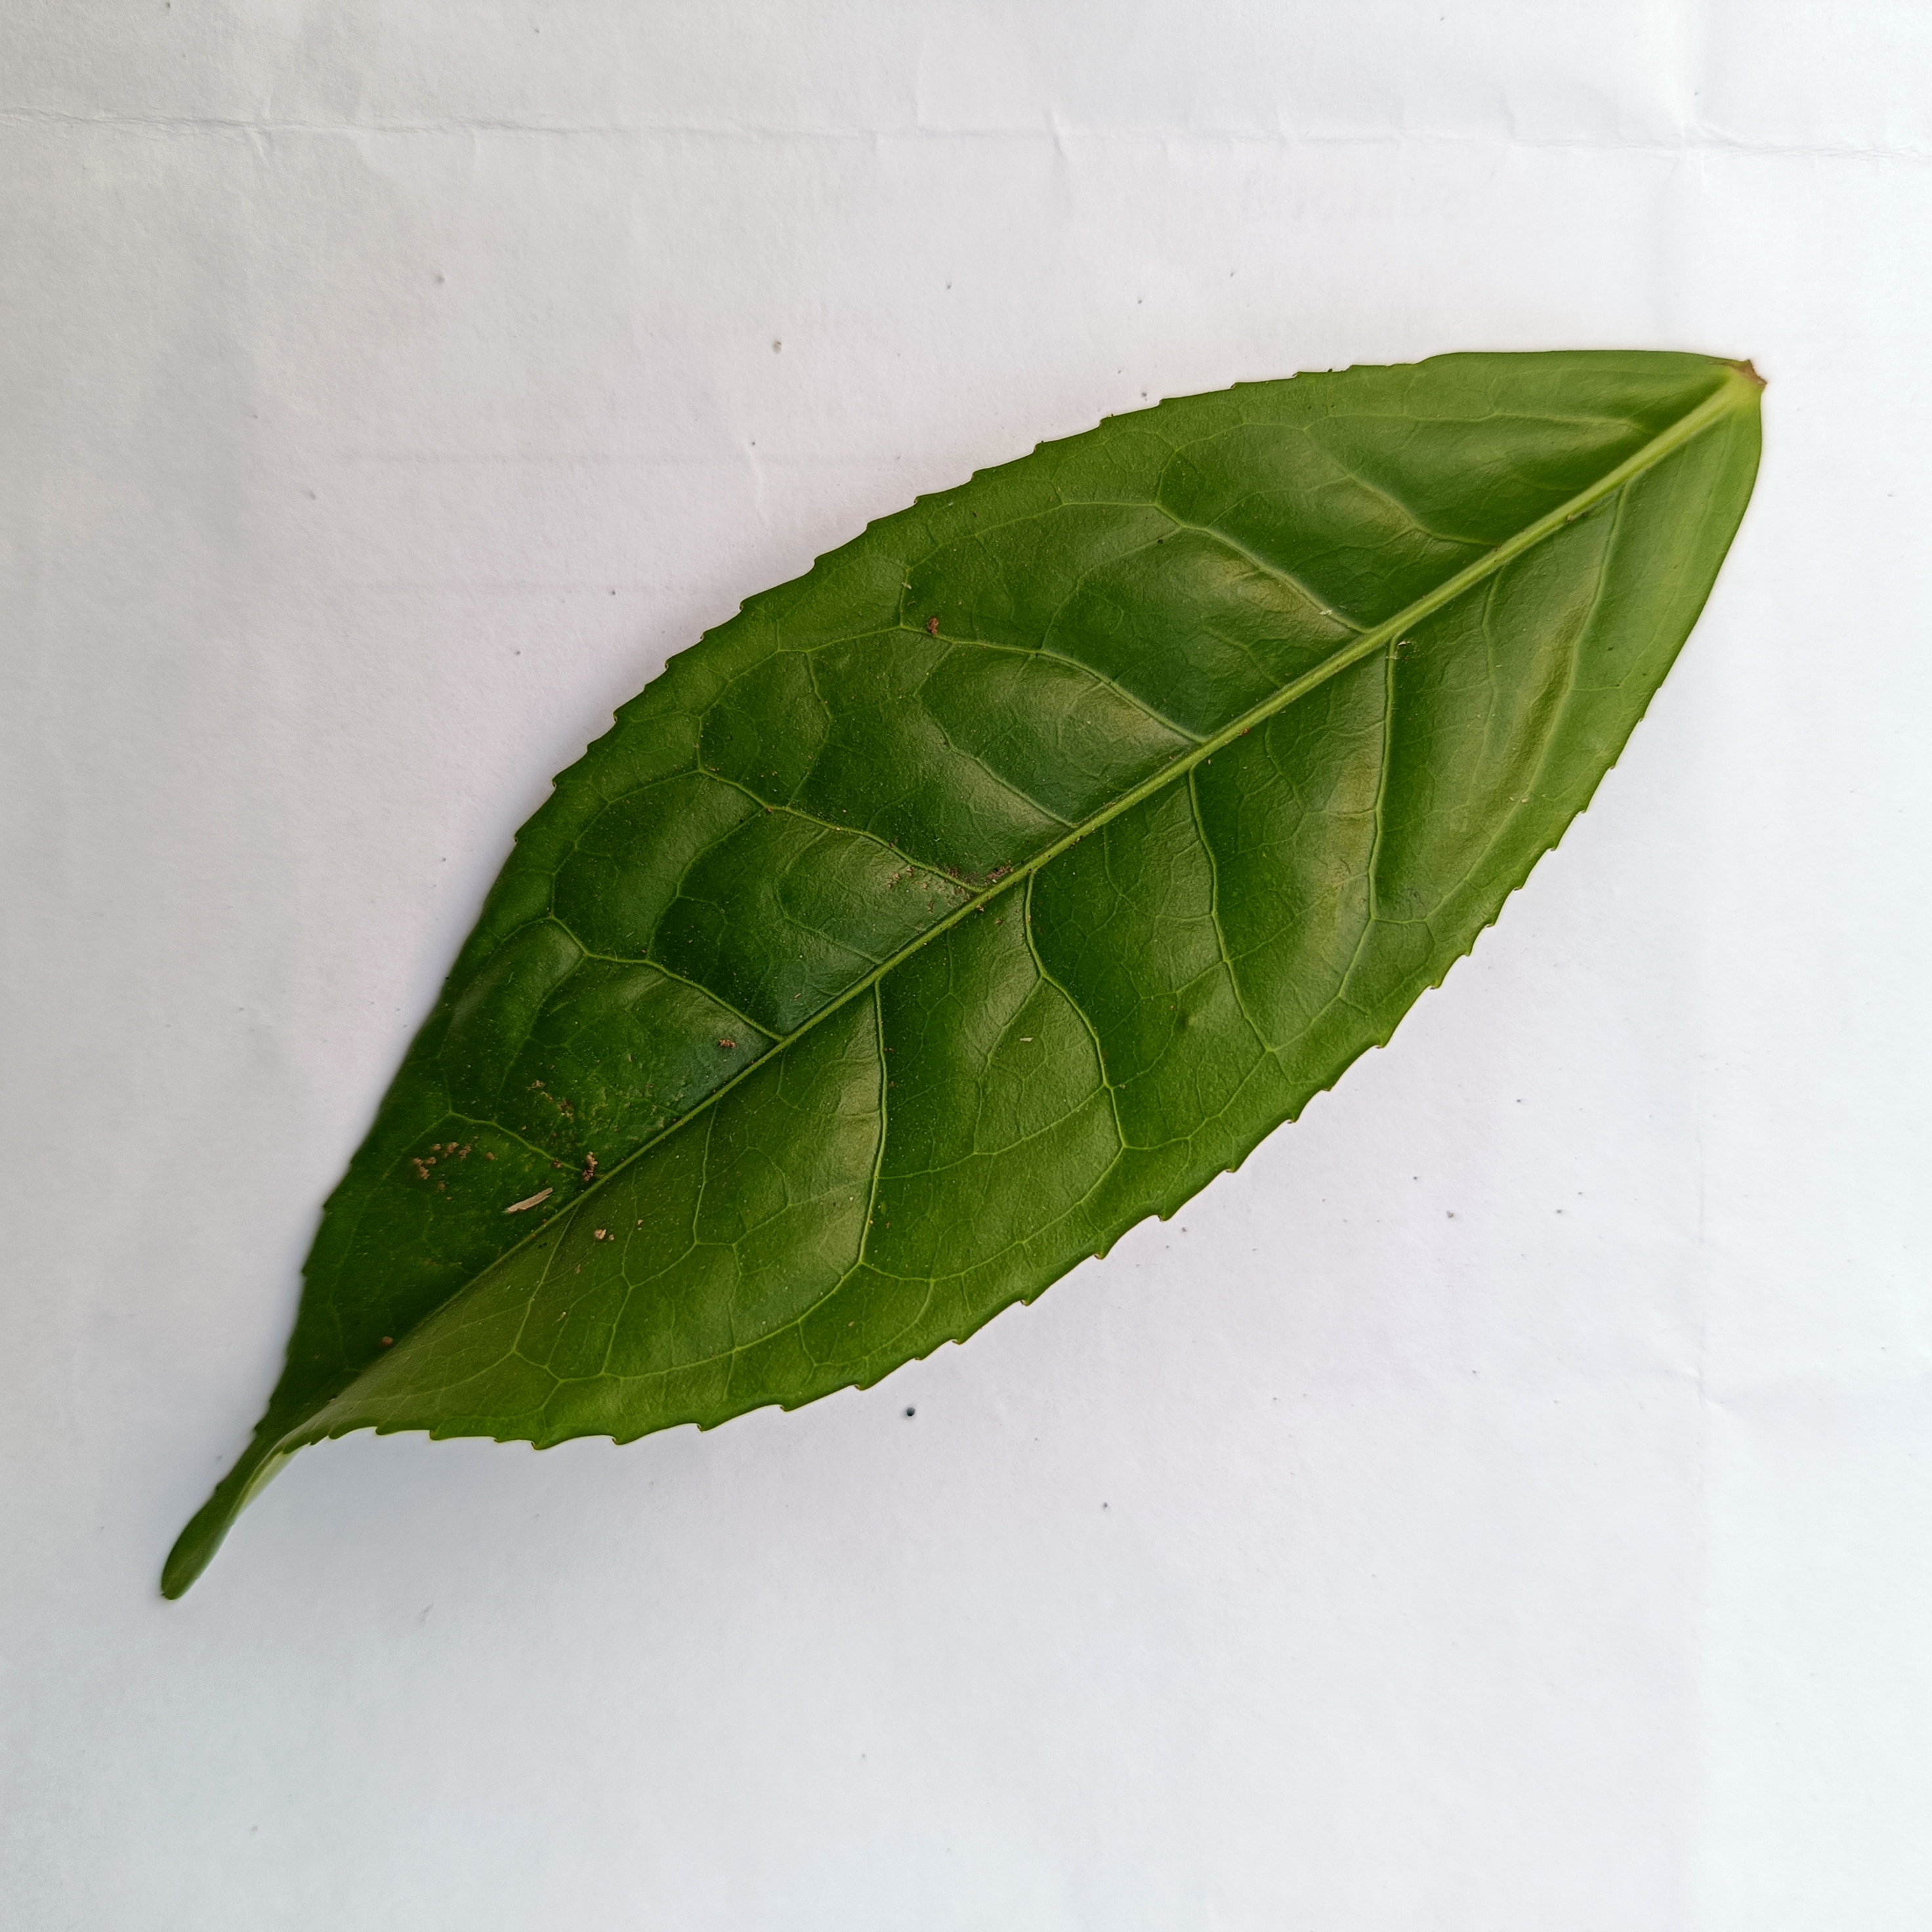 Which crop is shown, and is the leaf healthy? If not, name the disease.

tea, healthy
